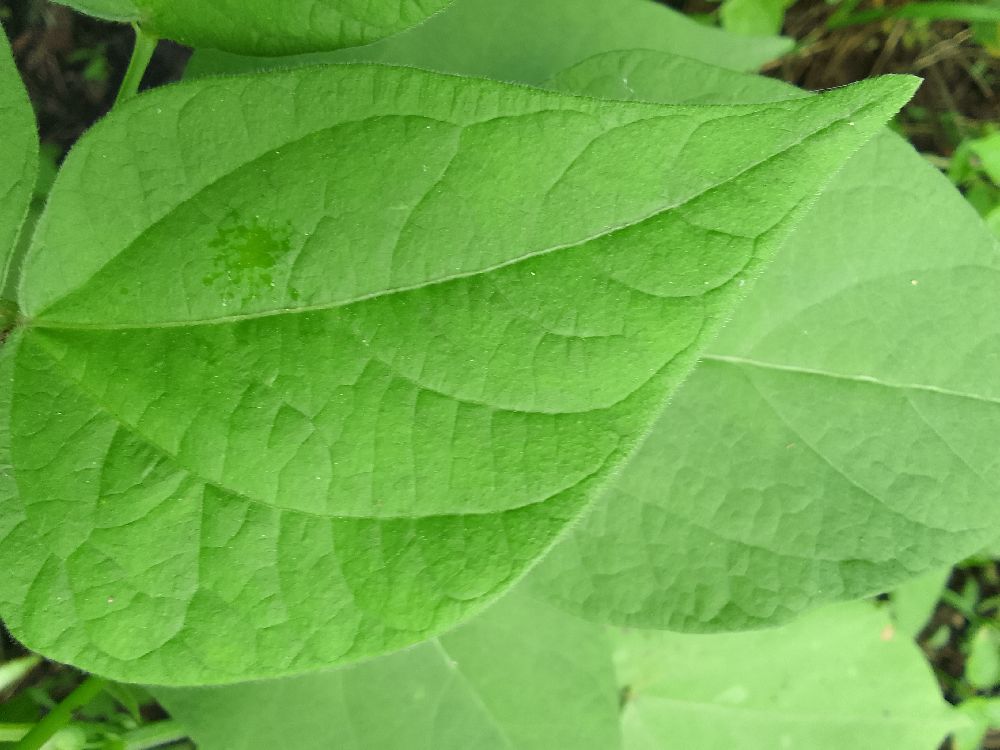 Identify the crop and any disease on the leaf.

common bean, healthy
